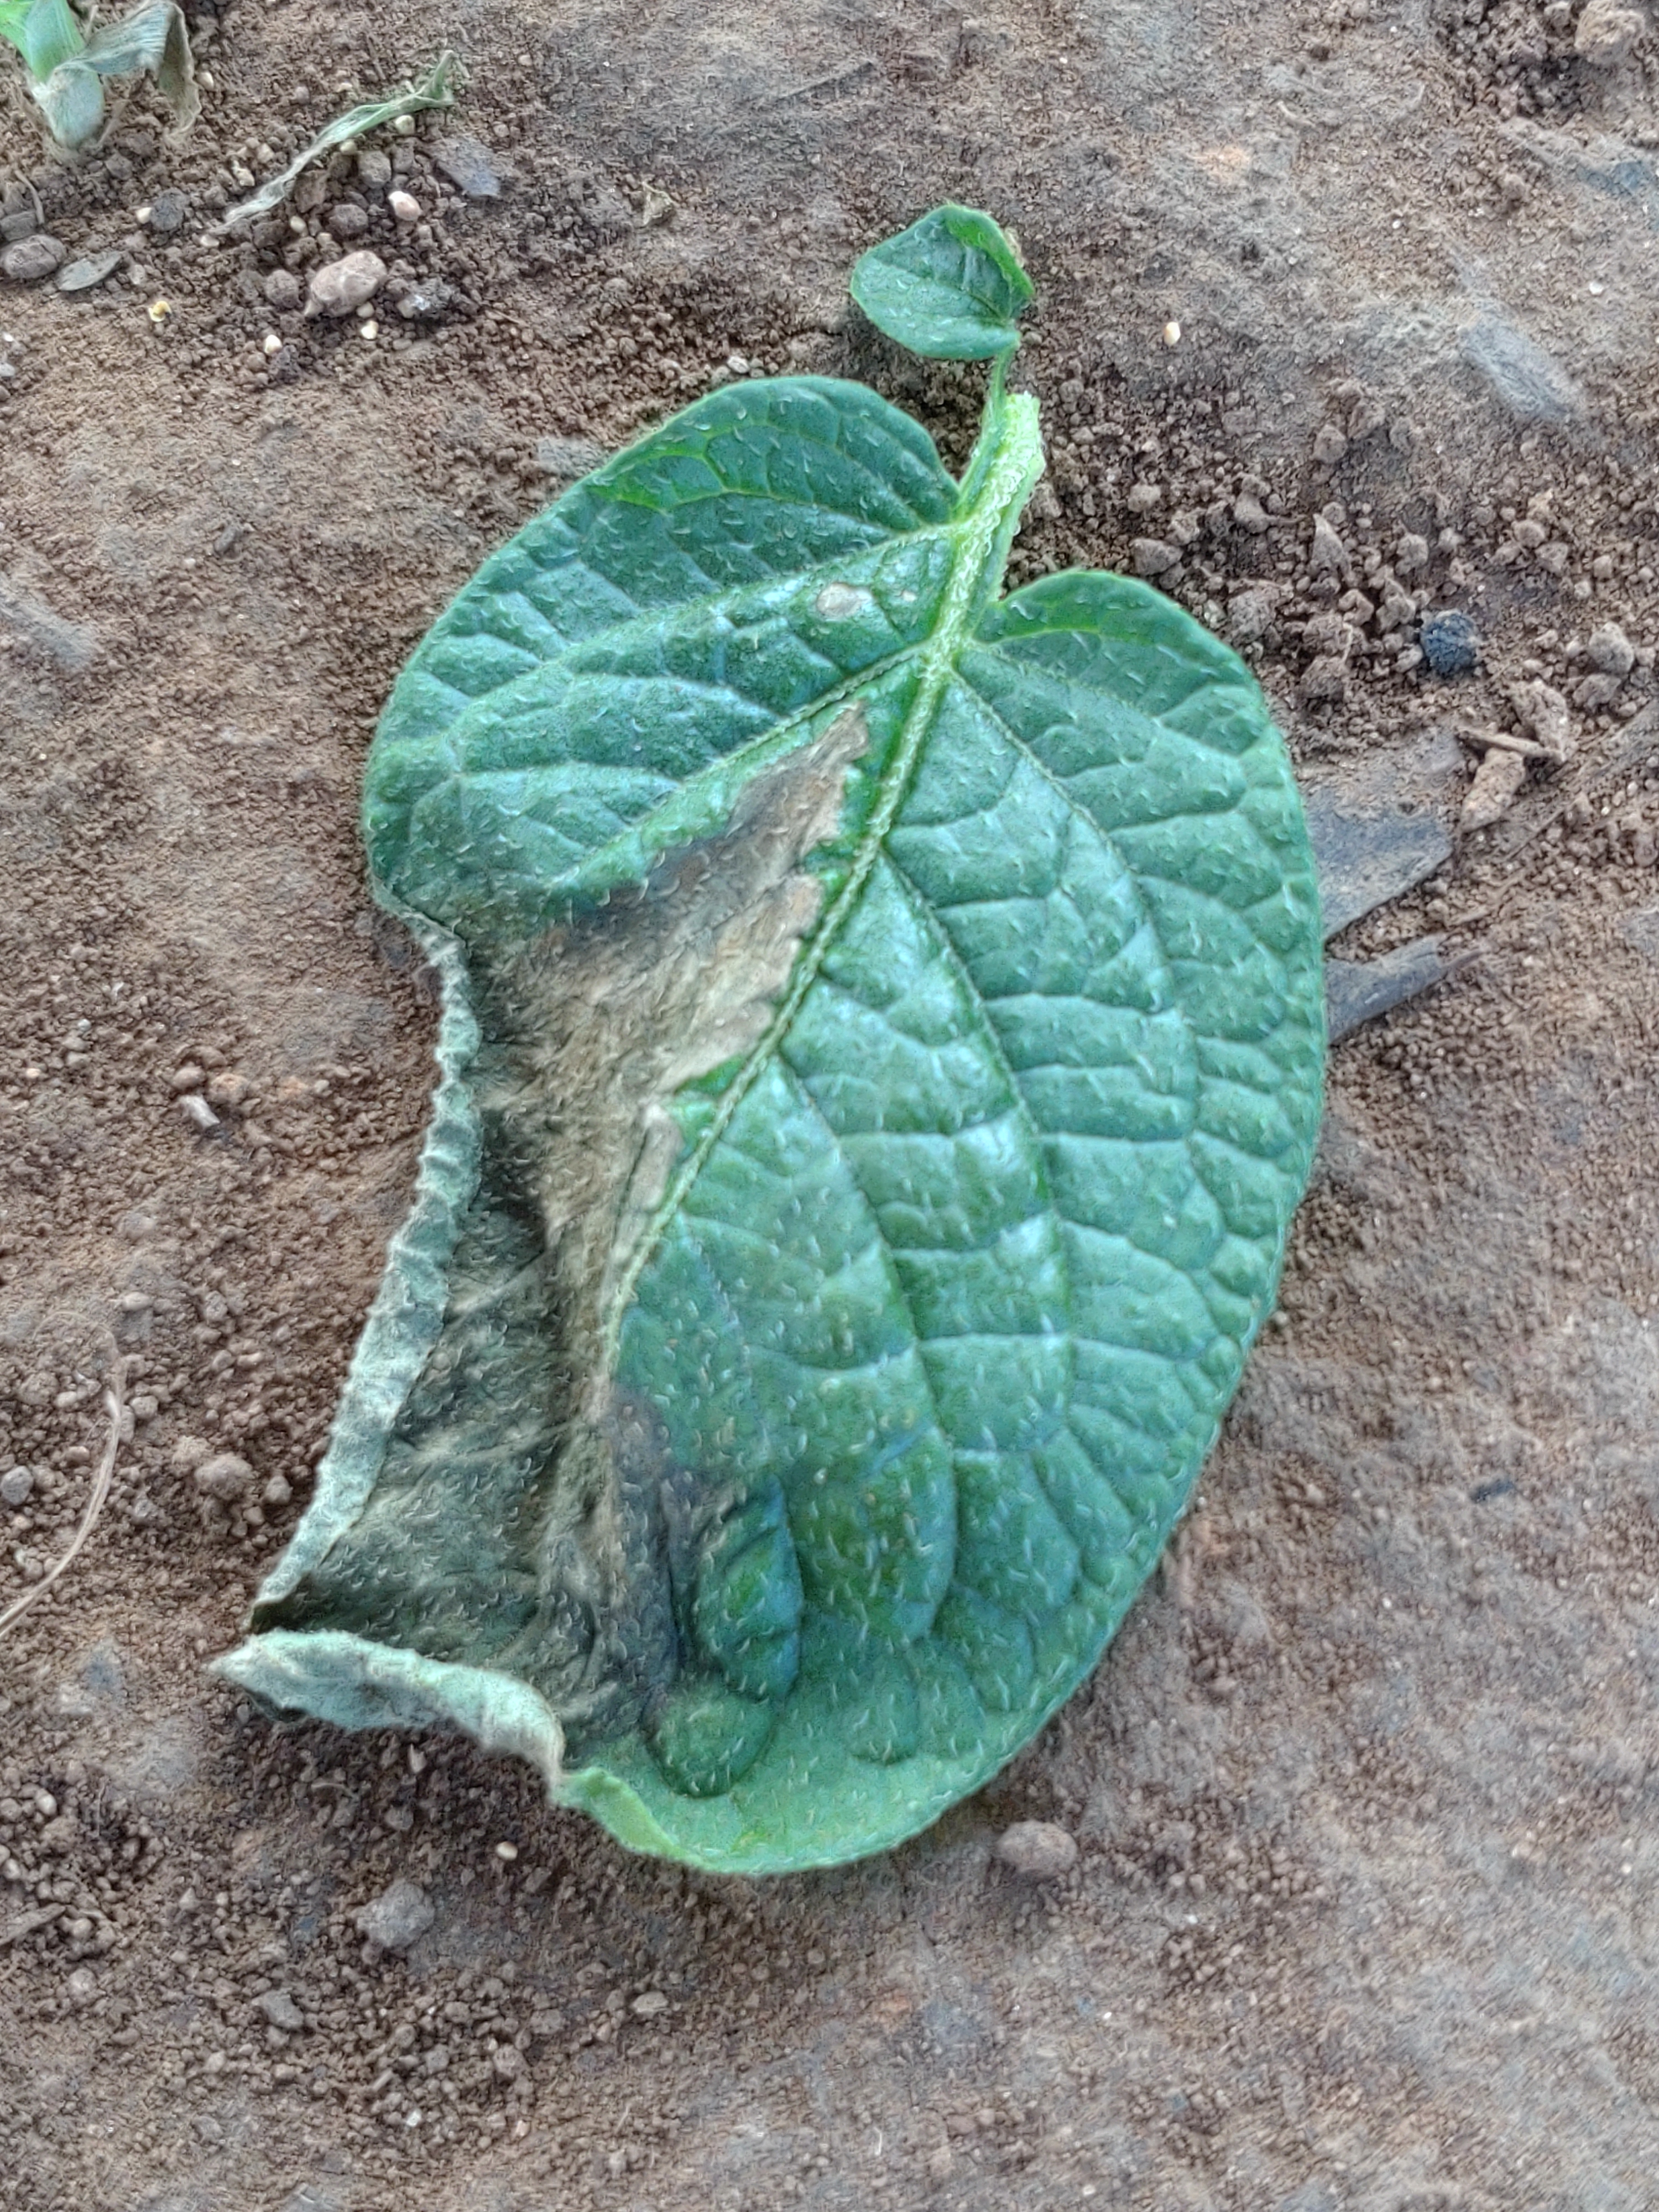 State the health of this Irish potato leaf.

early blight
